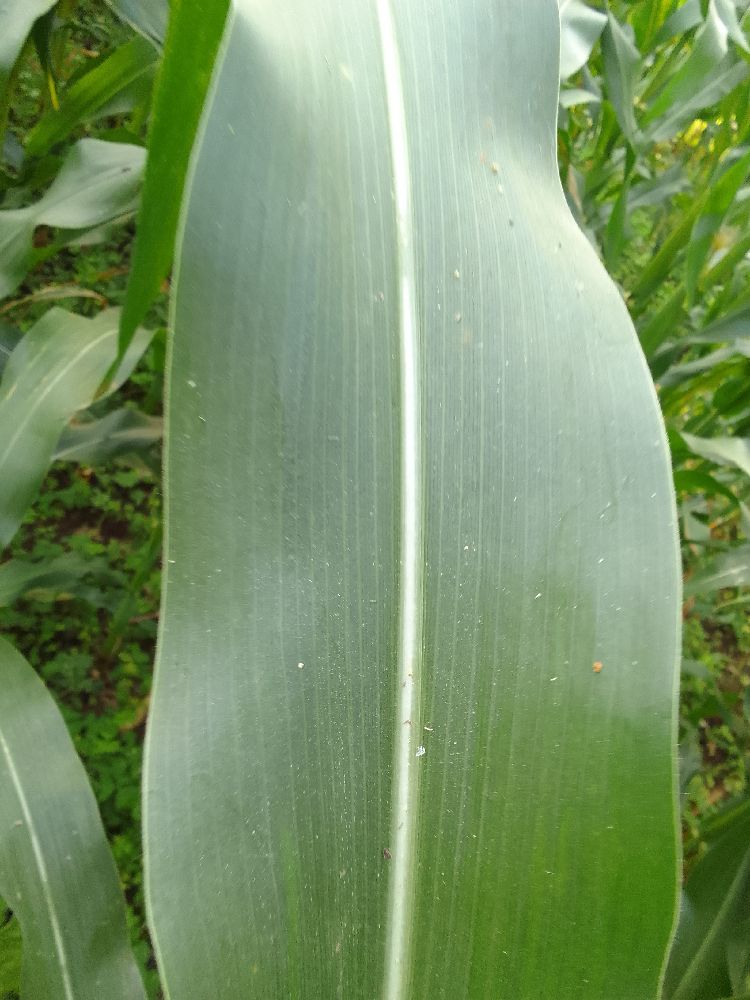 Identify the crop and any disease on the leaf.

maize, healthy
